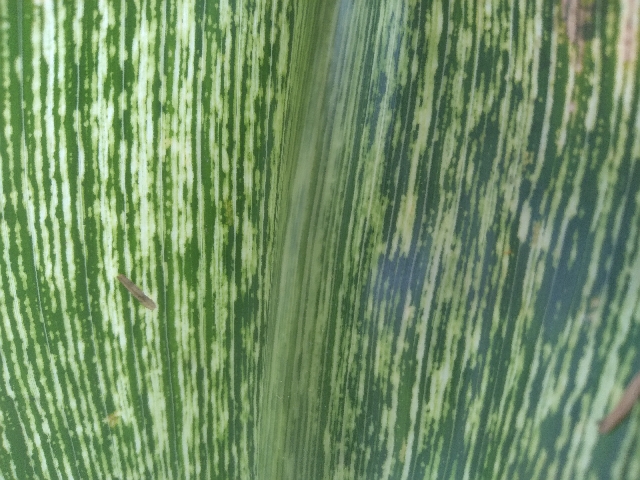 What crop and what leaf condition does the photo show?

maize, maize streak virus
